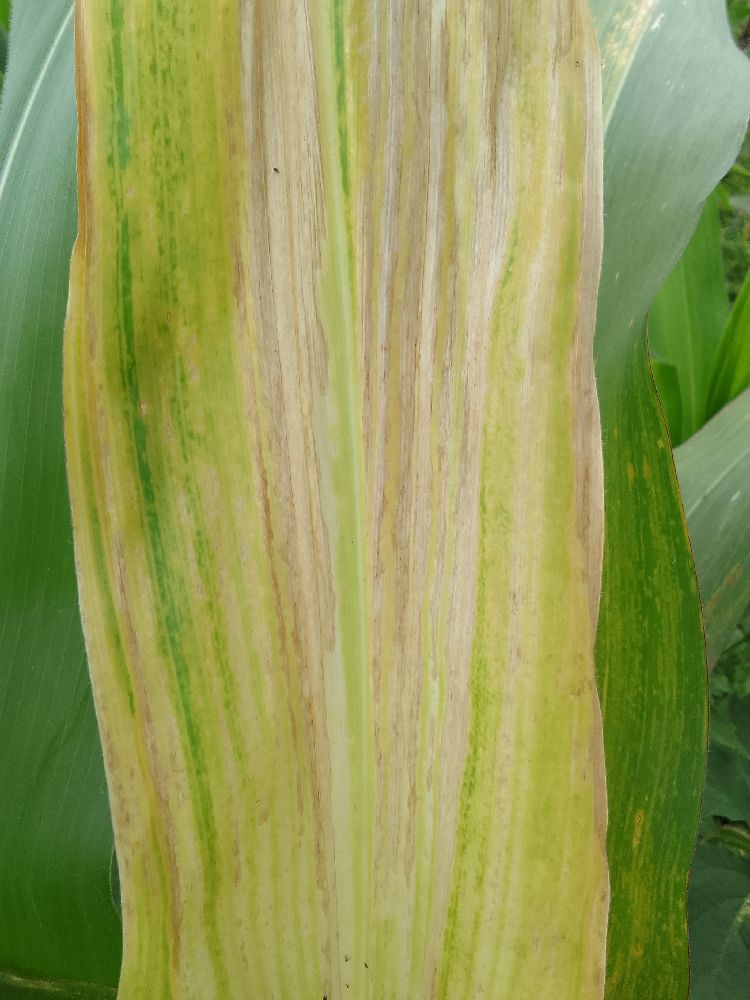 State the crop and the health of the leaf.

maize, maize lethal necrosis
